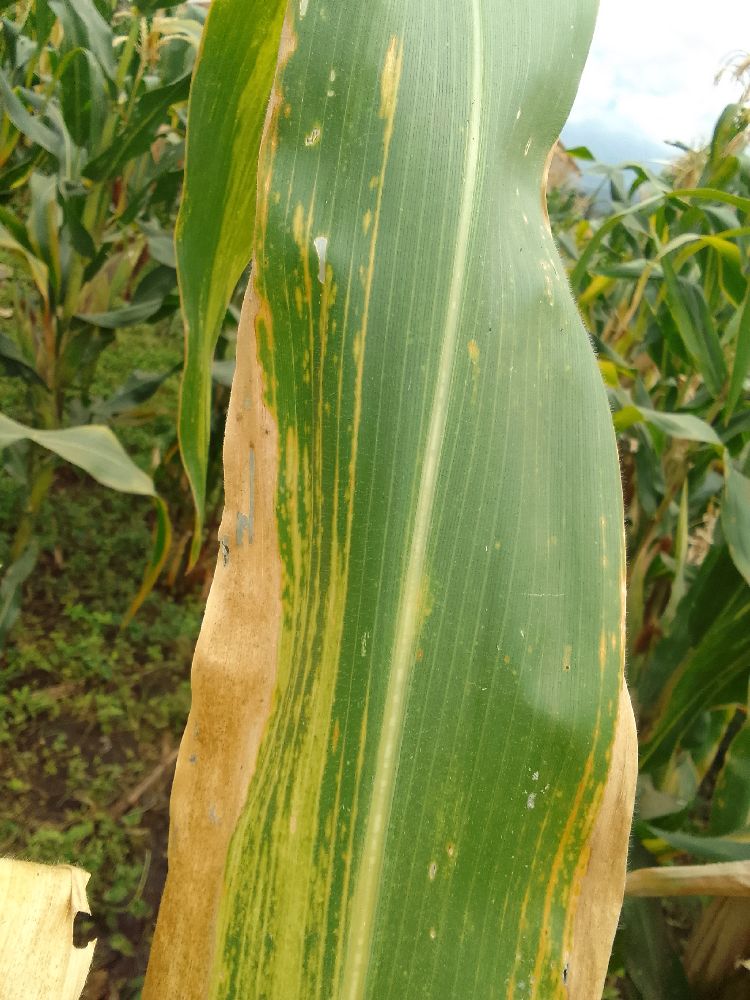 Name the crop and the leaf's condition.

maize, maize lethal necrosis
